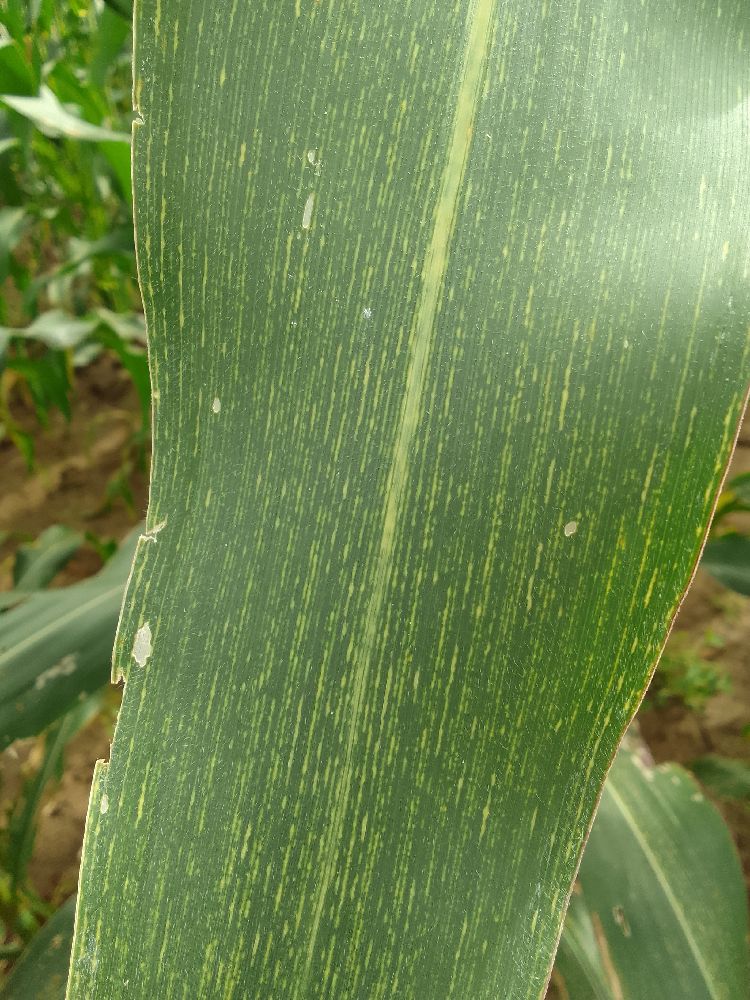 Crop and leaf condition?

maize, maize streak virus
